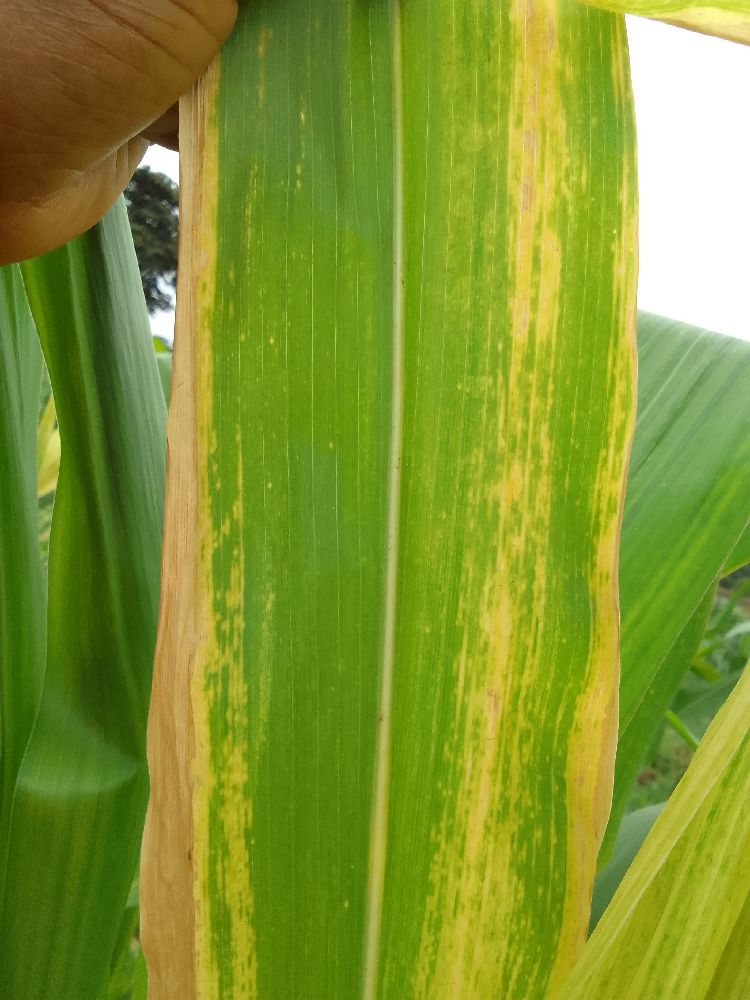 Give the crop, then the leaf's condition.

maize, maize lethal necrosis
